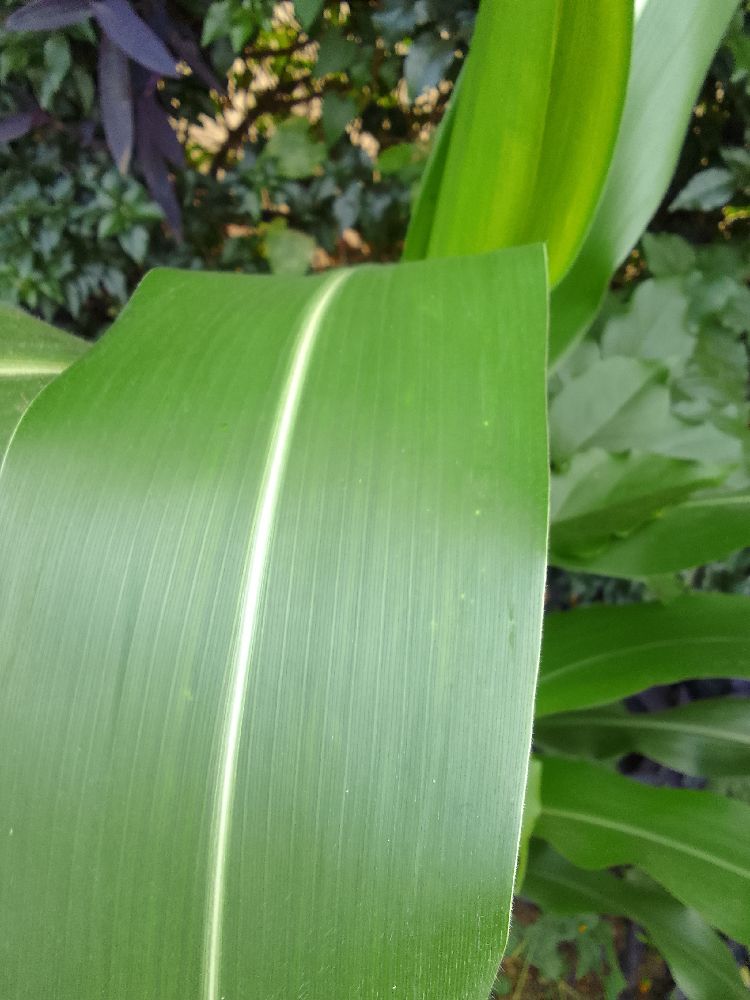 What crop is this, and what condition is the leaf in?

maize, healthy
